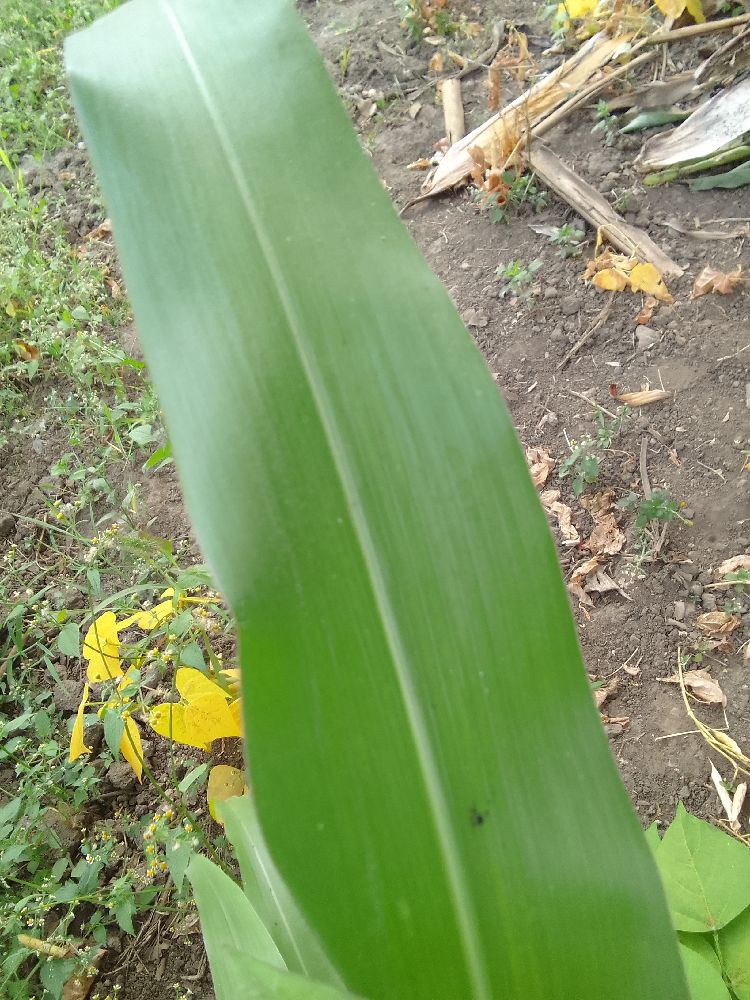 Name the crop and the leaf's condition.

maize, healthy
